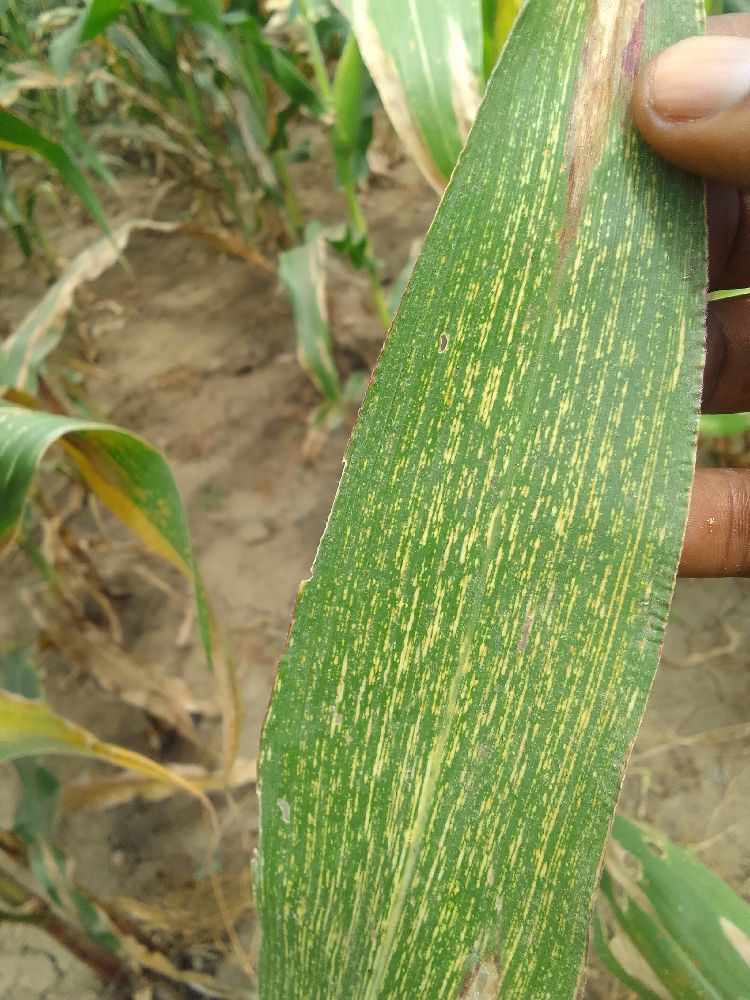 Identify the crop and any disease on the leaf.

maize, maize streak virus
